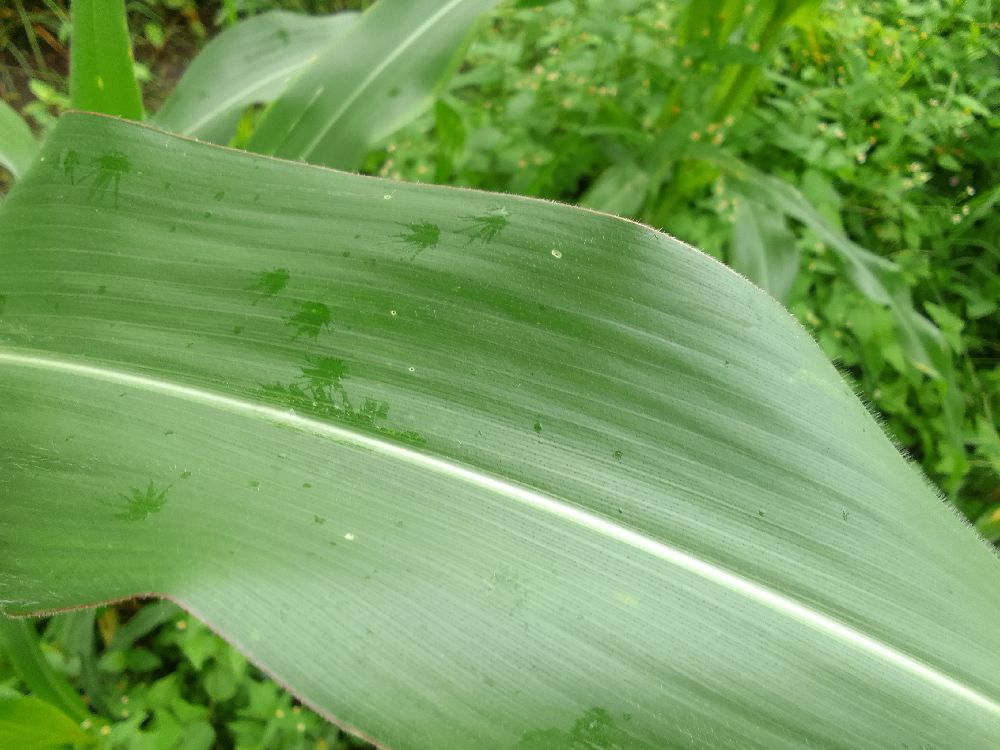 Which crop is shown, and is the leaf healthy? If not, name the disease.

maize, healthy
